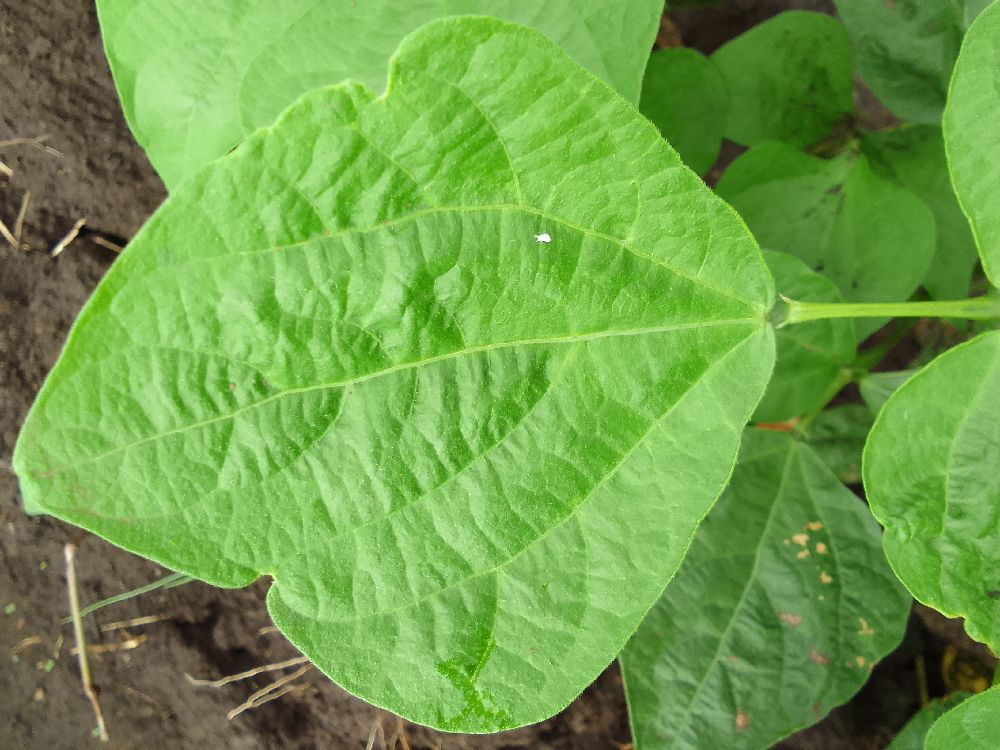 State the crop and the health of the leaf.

common bean, healthy
